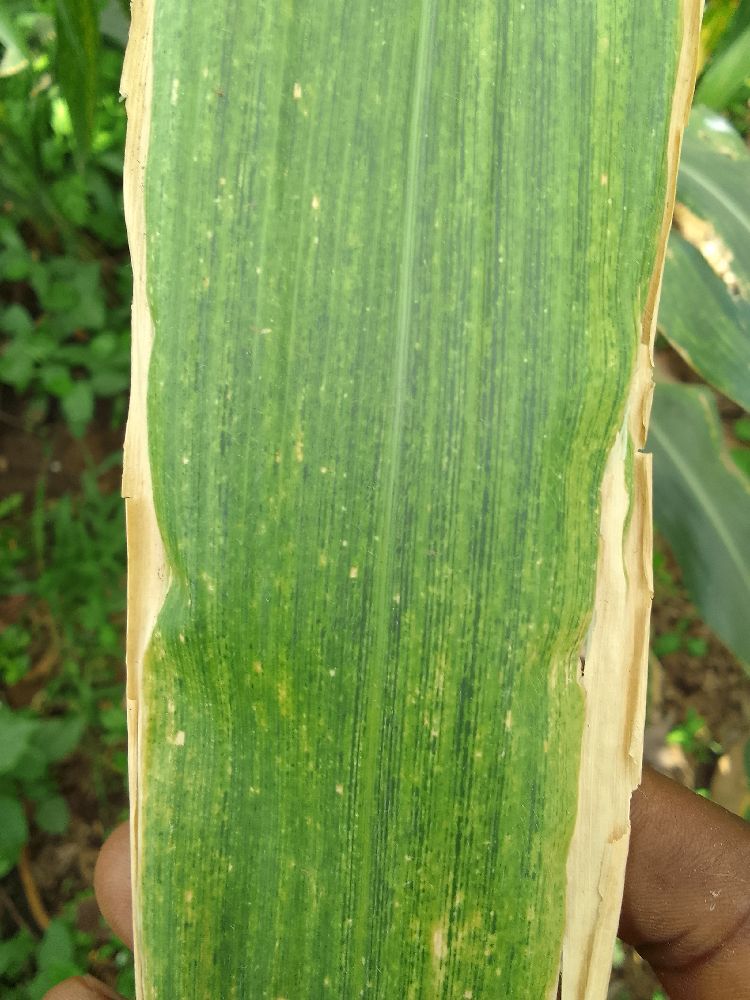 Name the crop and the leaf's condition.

maize, maize lethal necrosis
